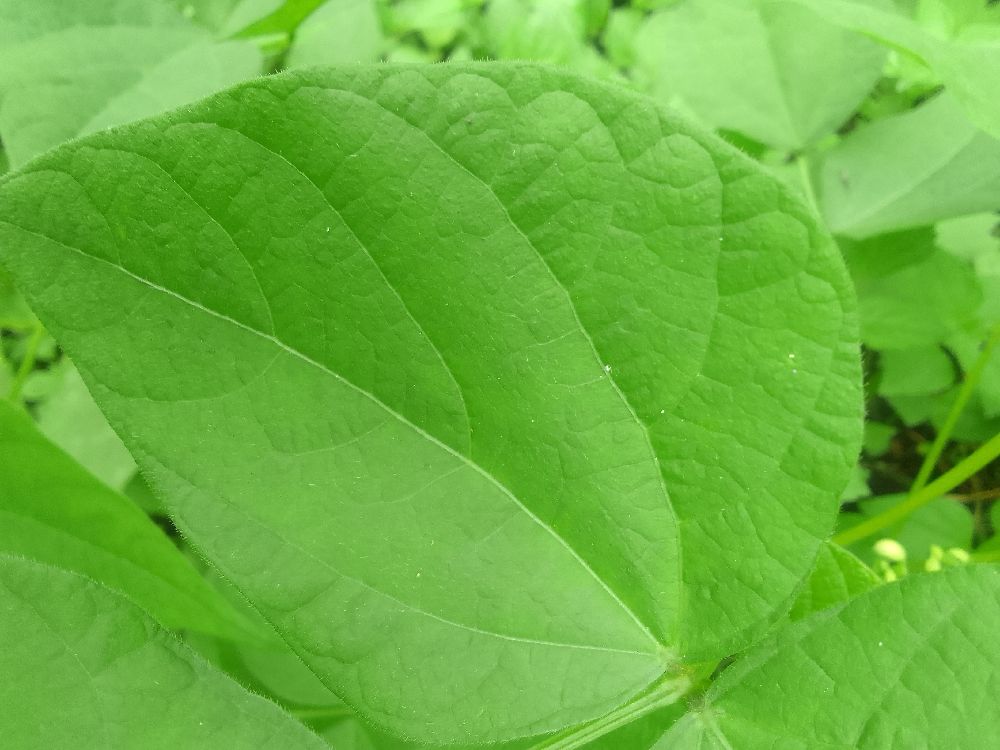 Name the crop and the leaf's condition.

common bean, healthy
